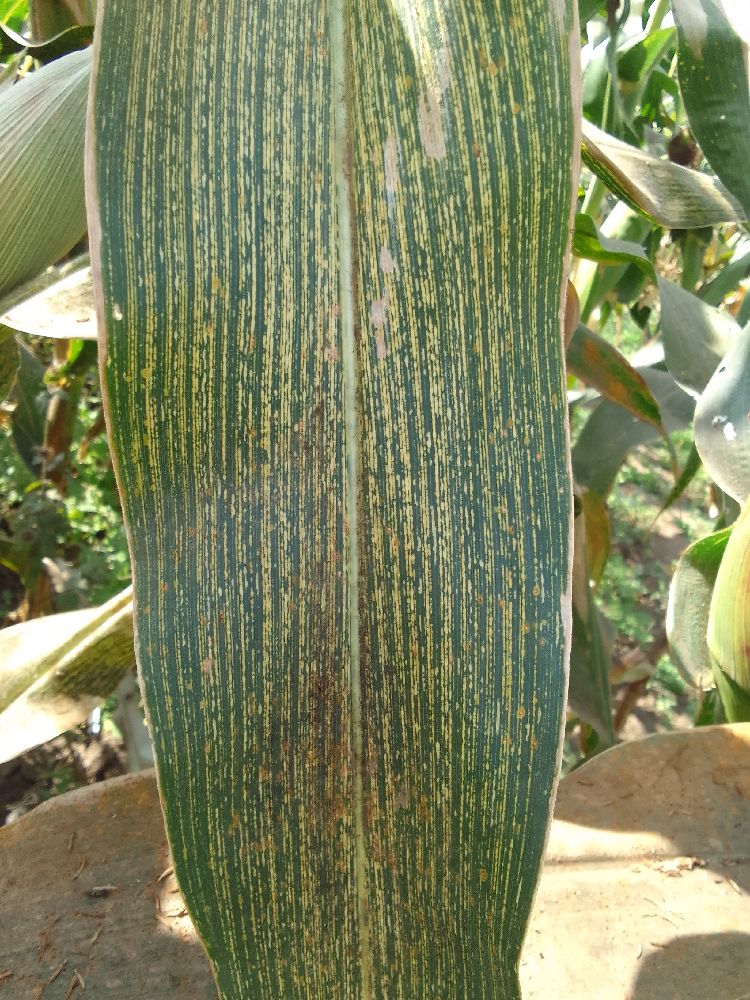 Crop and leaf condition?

maize, maize streak virus
